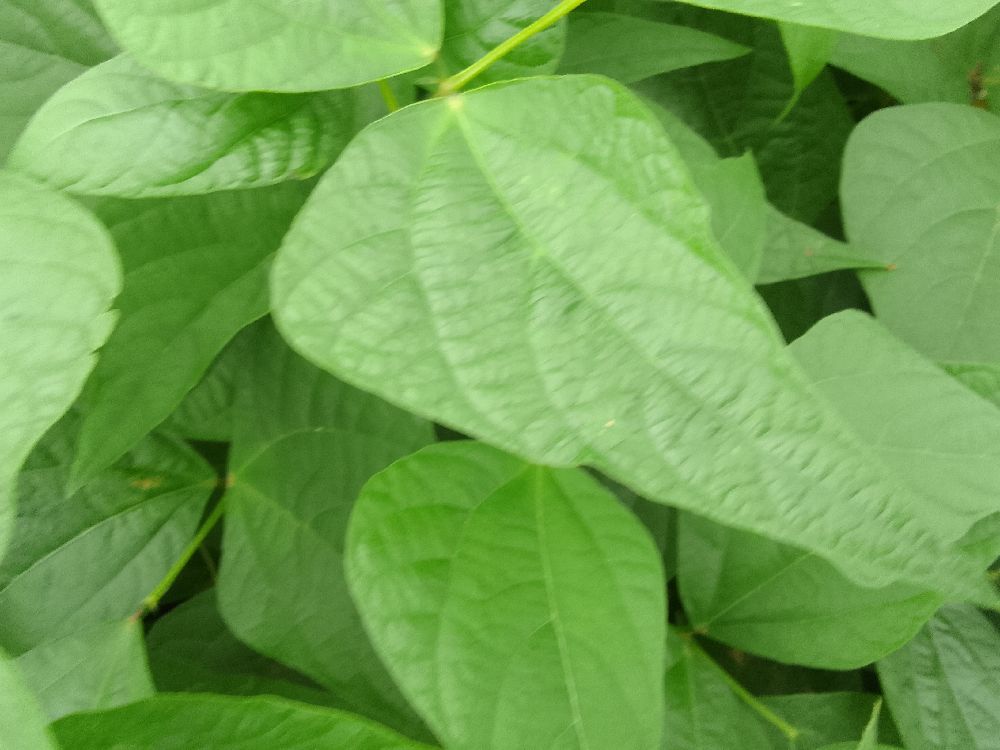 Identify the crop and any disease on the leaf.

common bean, healthy
